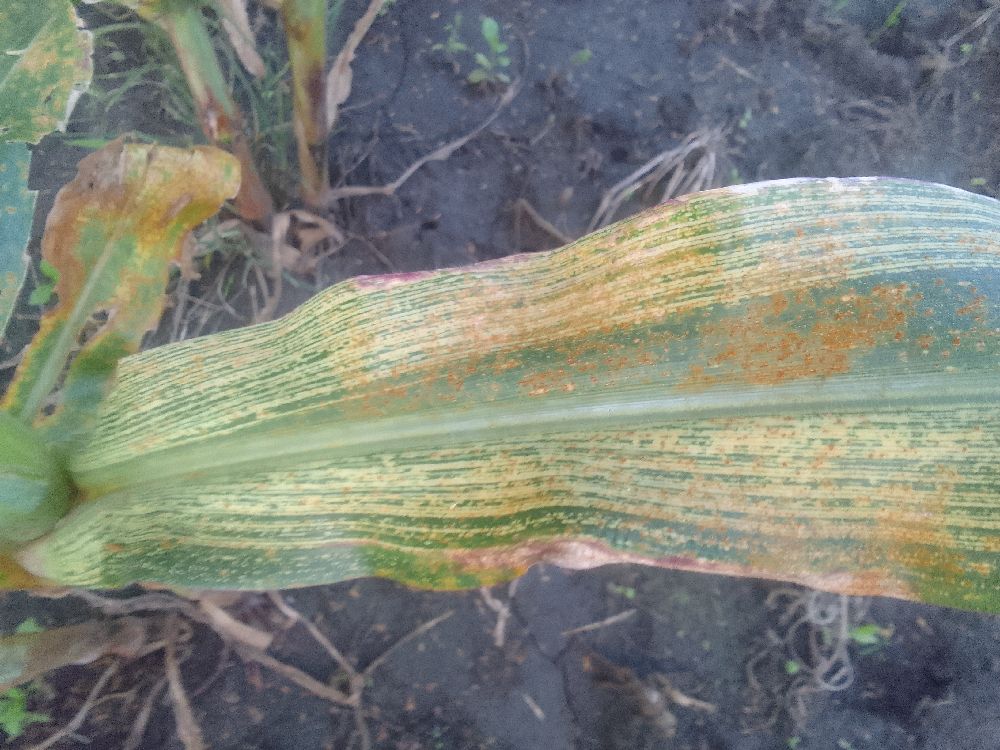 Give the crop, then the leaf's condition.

maize, maize streak virus
